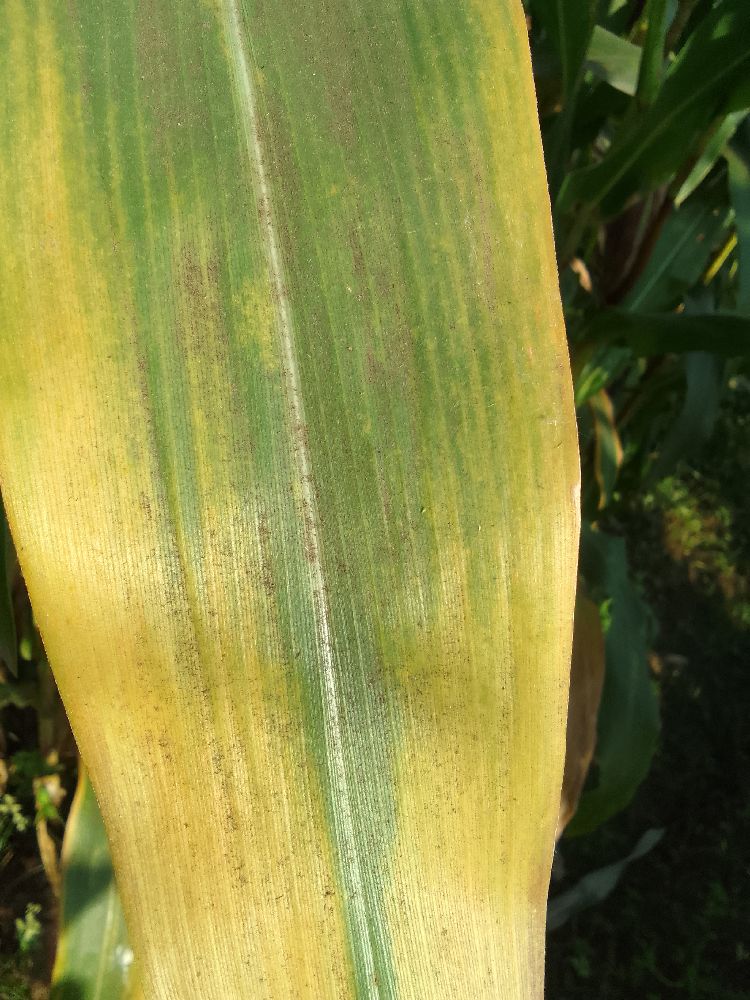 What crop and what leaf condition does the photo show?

maize, maize lethal necrosis
